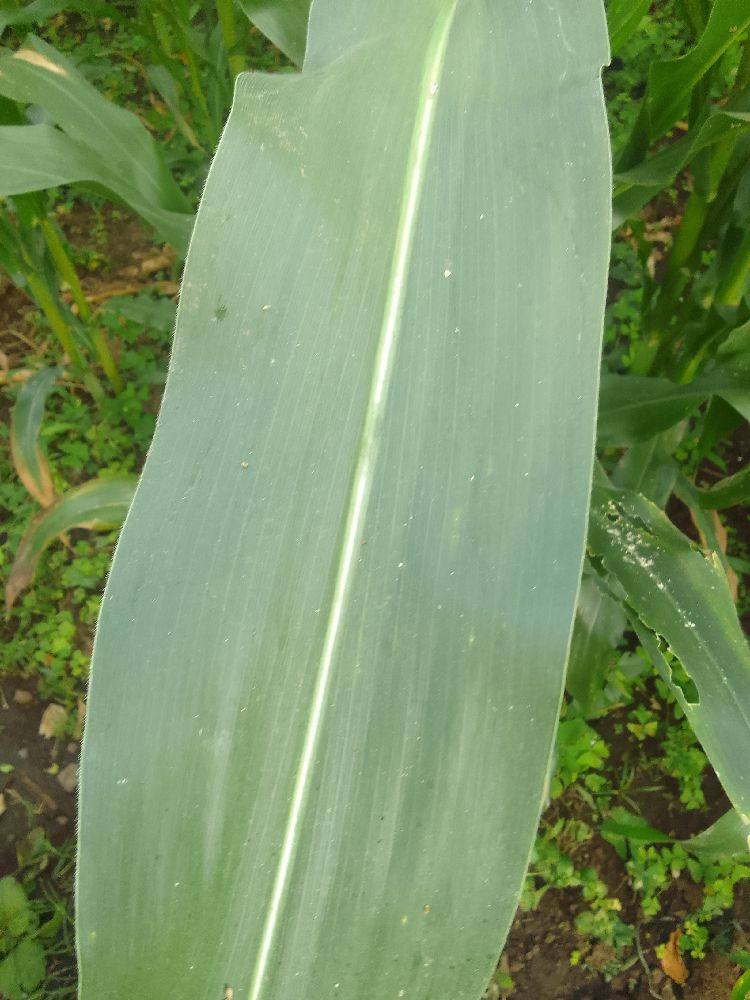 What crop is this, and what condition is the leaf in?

maize, healthy
